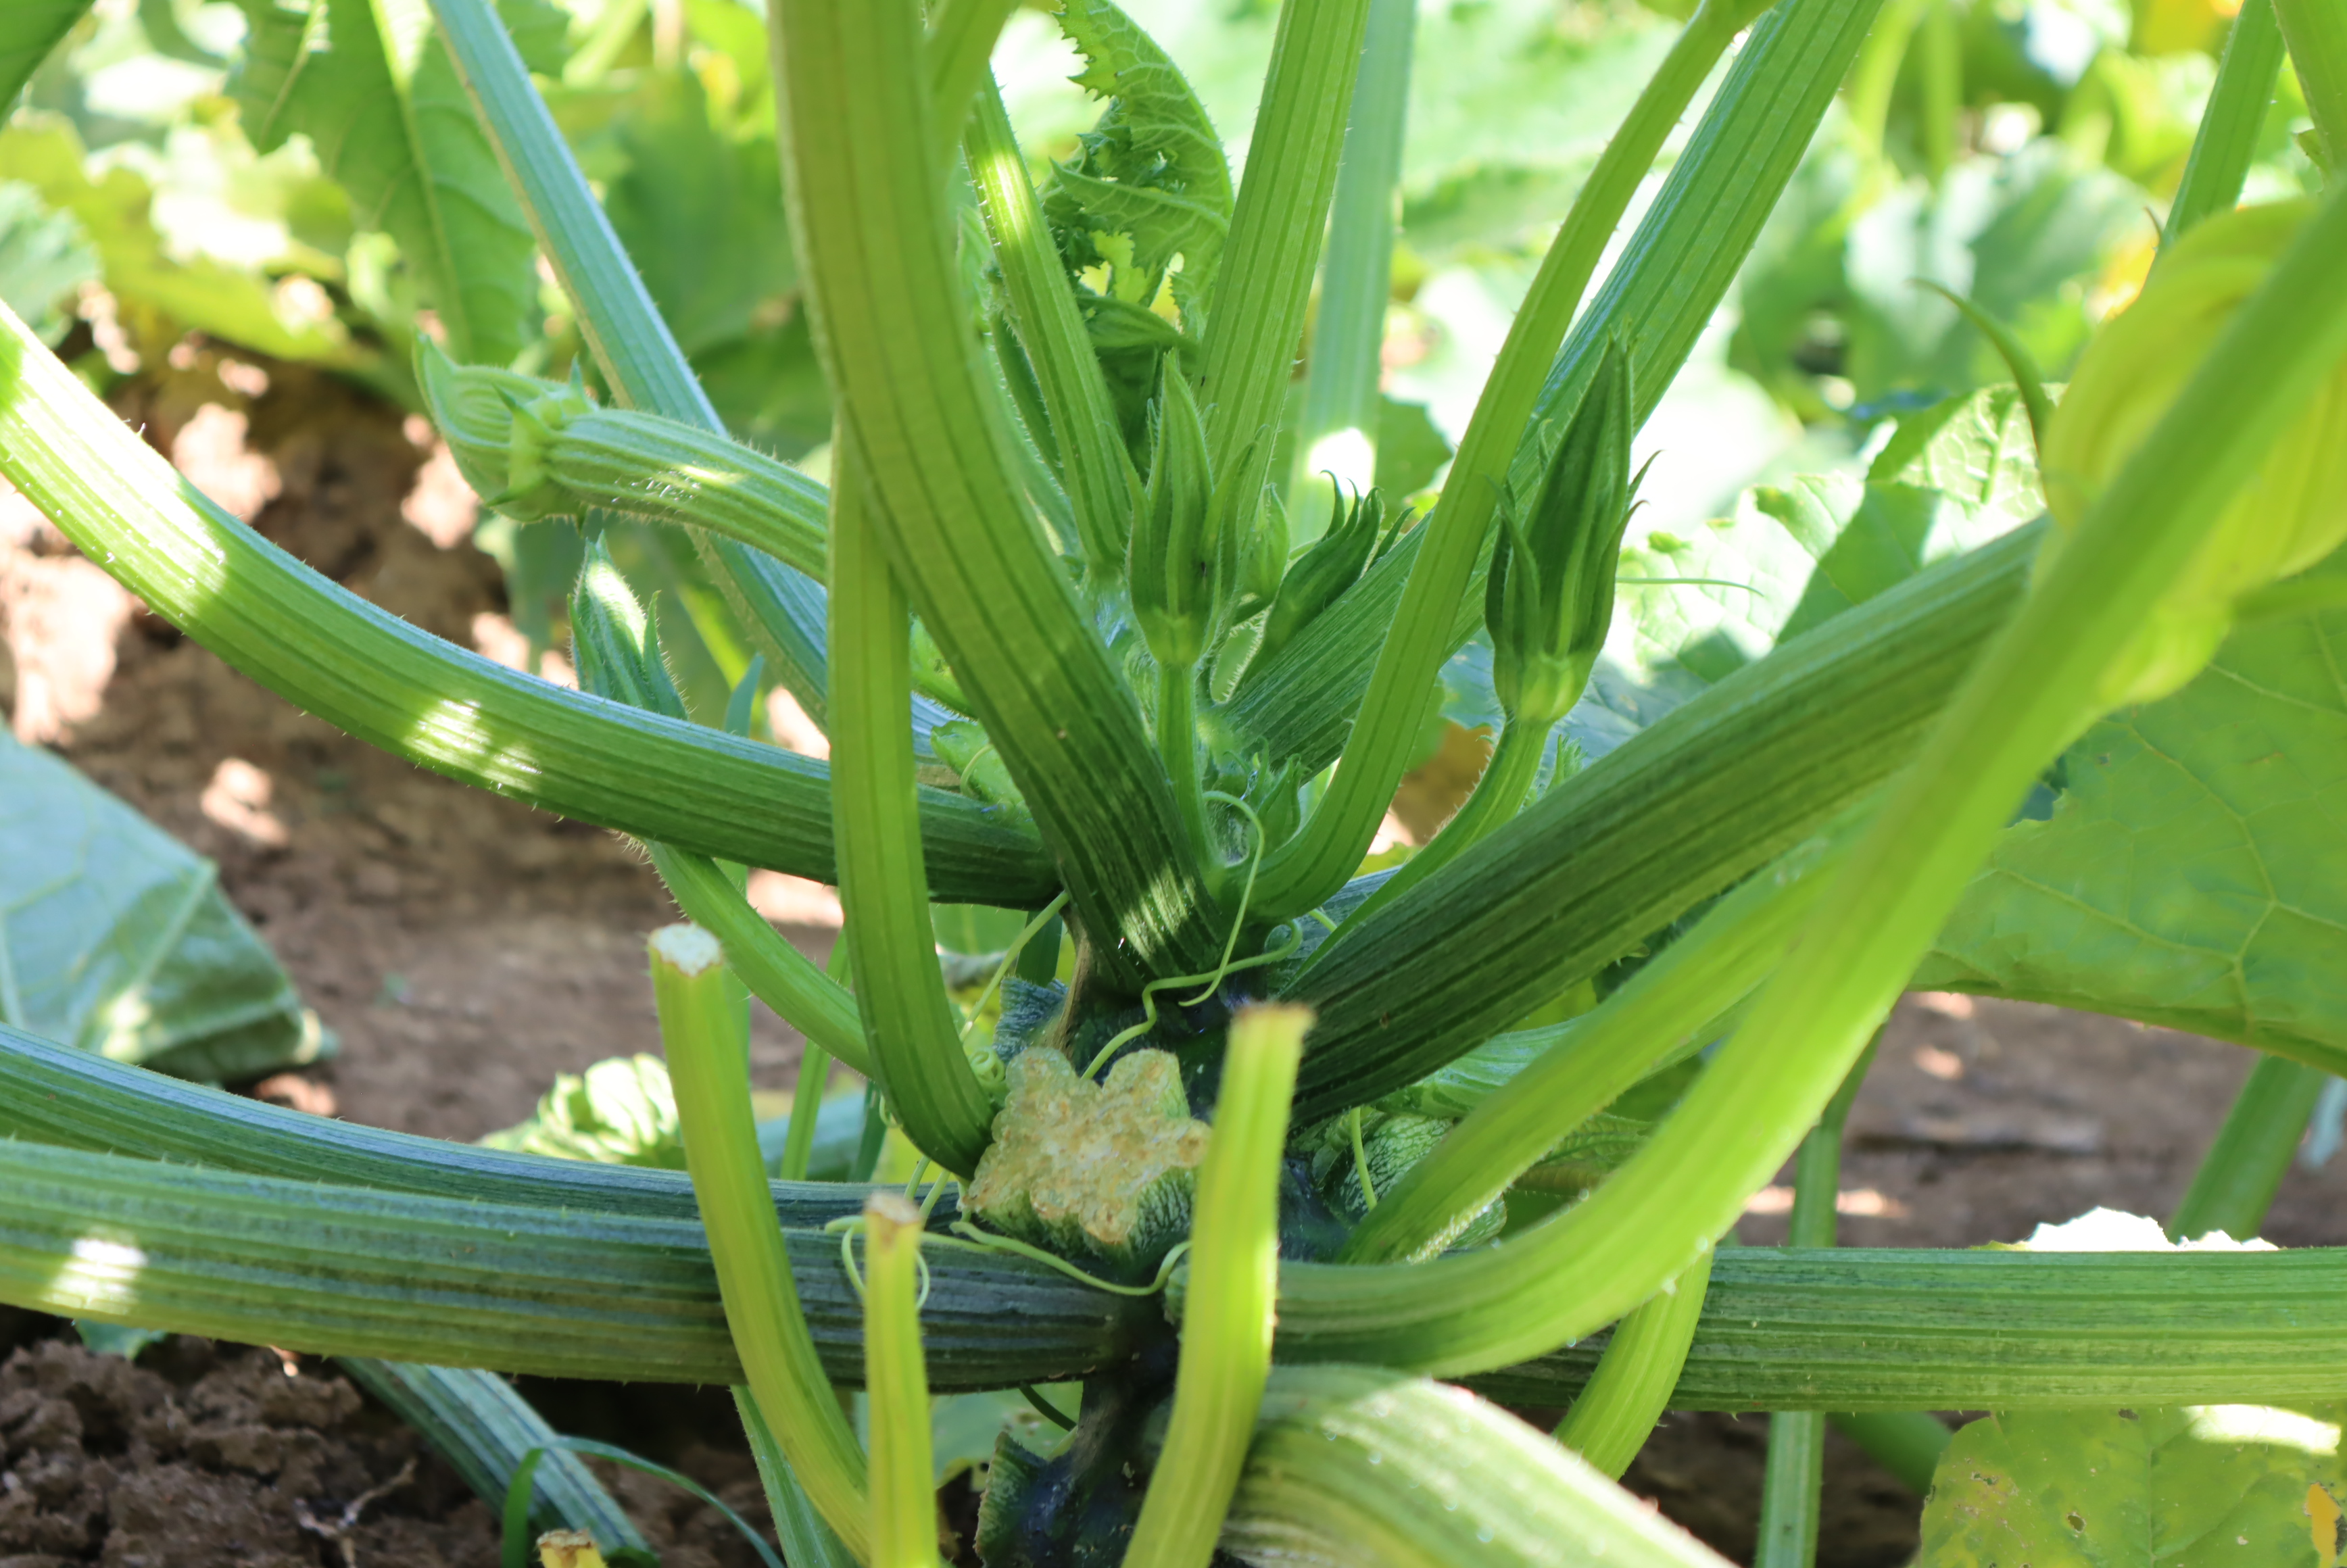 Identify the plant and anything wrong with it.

zucchini, mechanical damage
